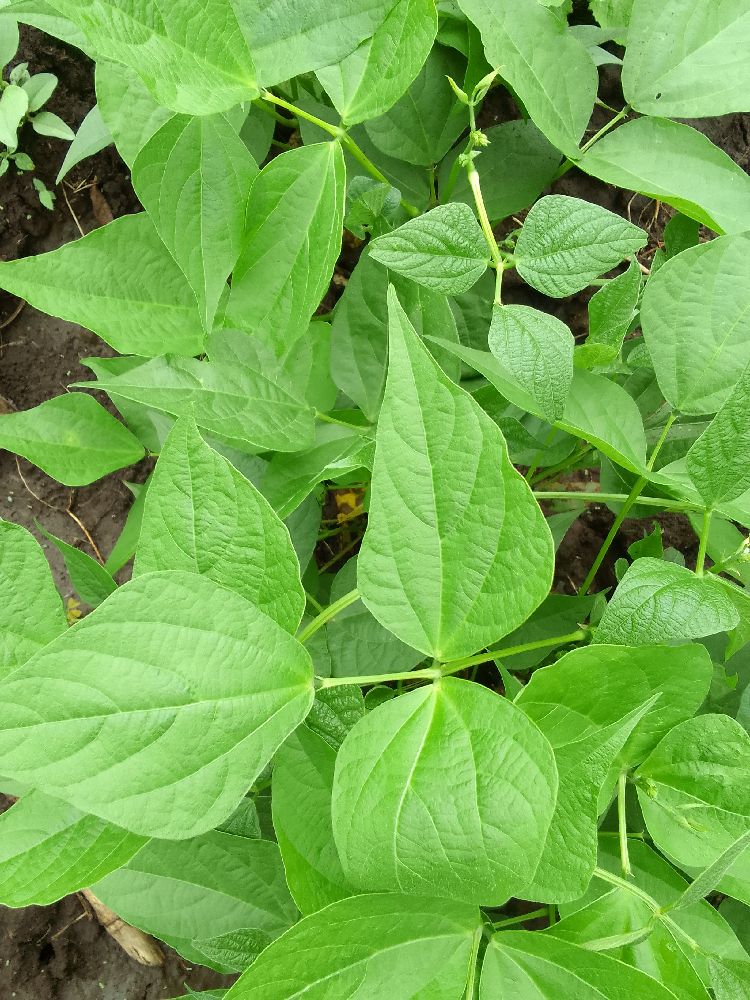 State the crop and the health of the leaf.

common bean, healthy
